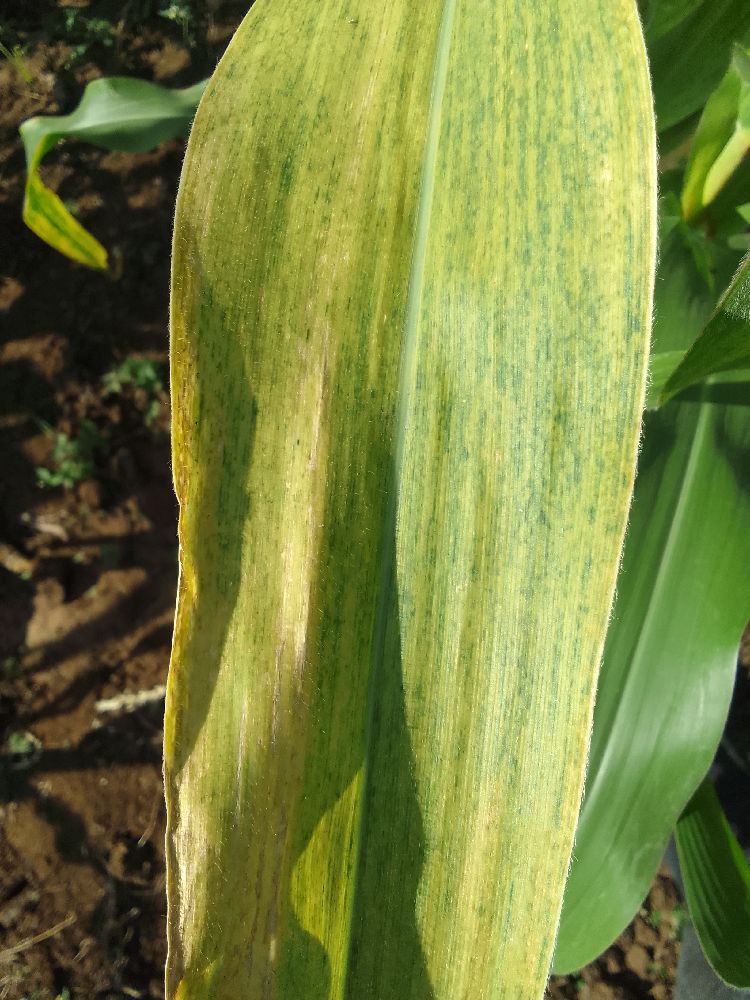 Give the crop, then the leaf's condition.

maize, maize lethal necrosis
